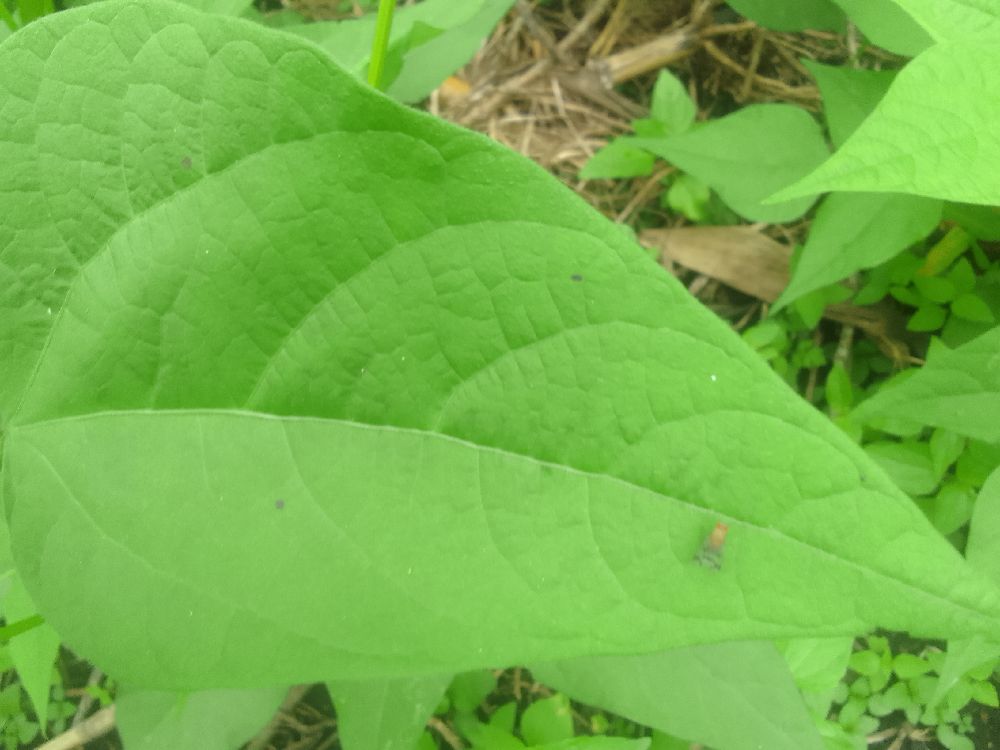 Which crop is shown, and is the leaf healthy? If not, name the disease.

common bean, healthy
